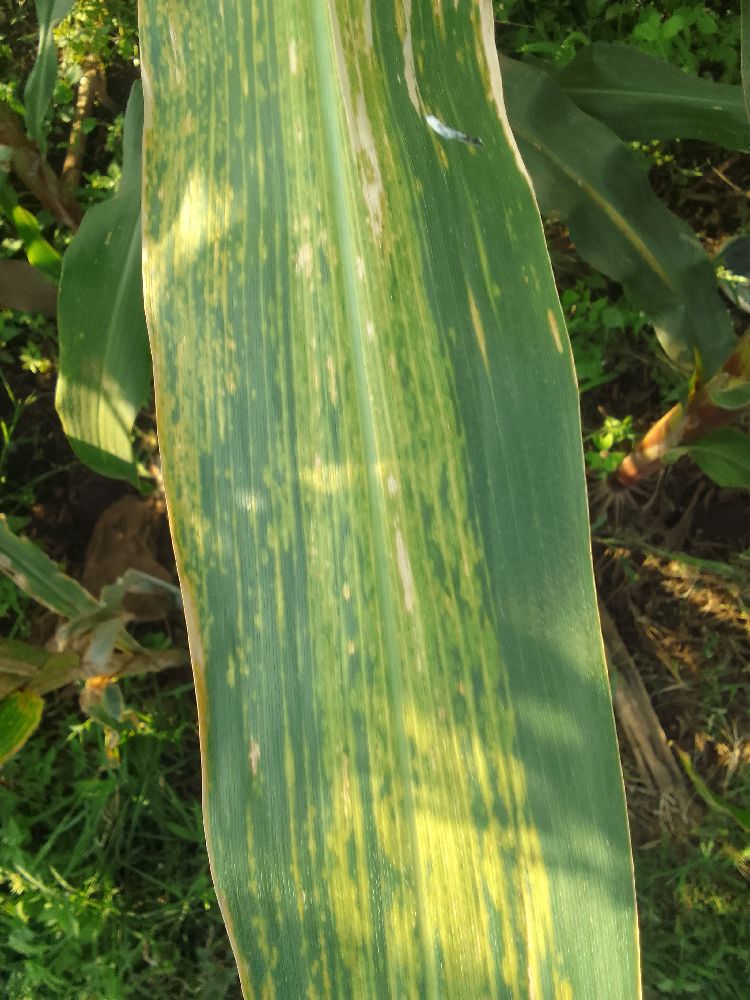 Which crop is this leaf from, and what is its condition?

maize, maize lethal necrosis
